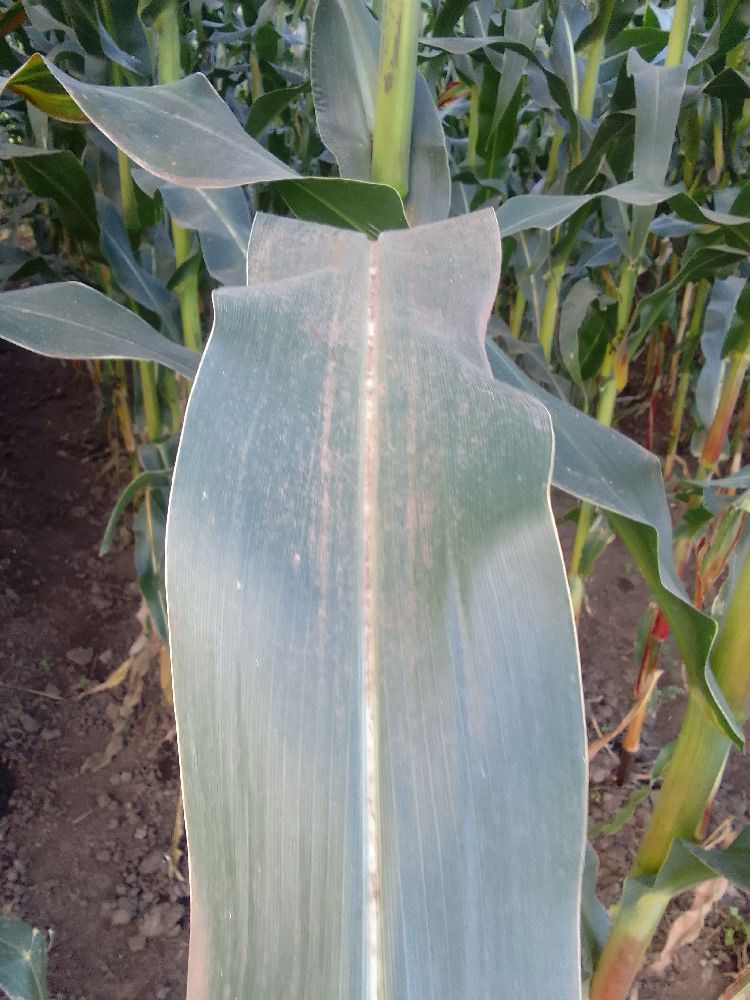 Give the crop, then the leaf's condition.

maize, healthy
